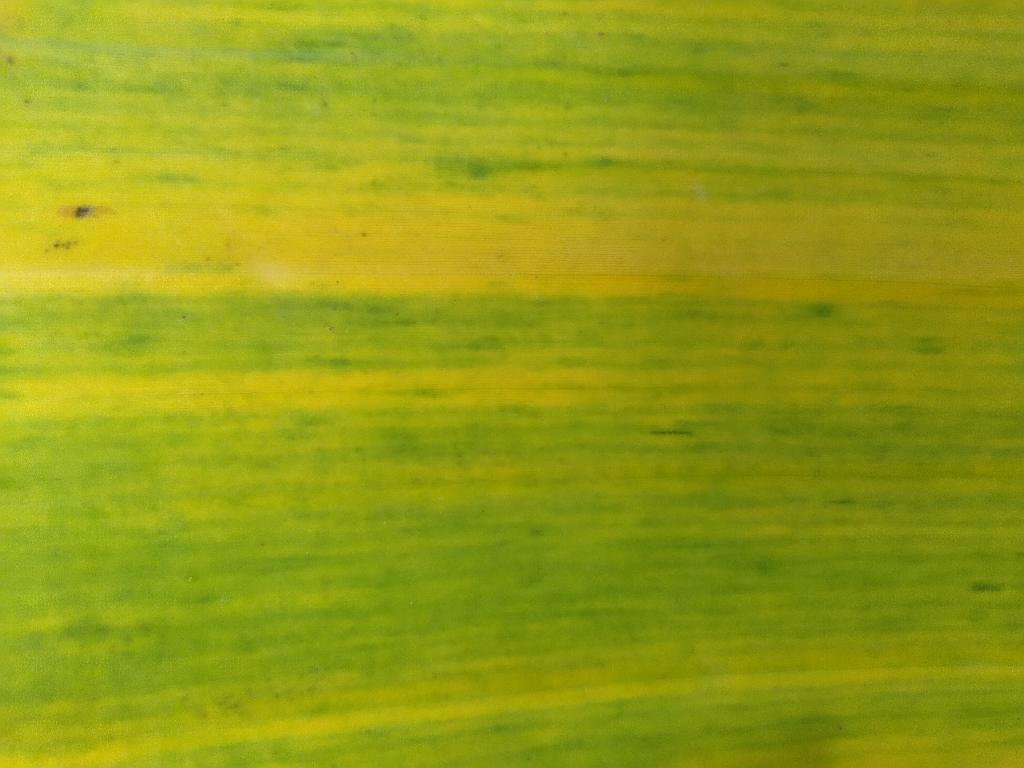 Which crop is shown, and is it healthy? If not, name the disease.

banana, fusarium wilt race 1
